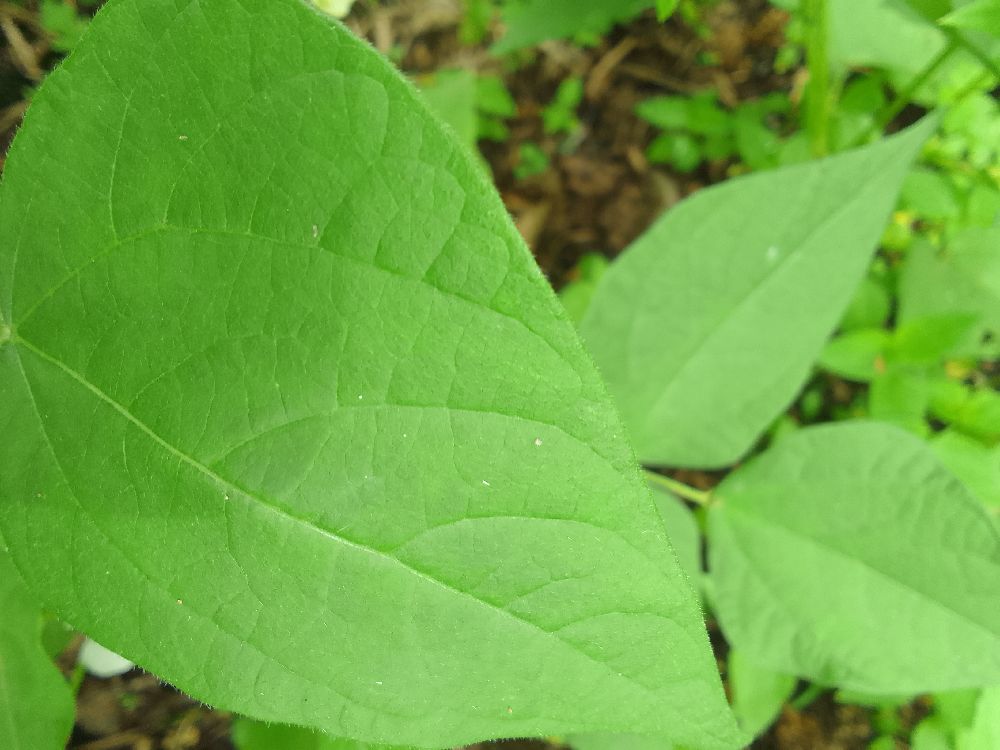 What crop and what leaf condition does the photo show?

common bean, healthy
